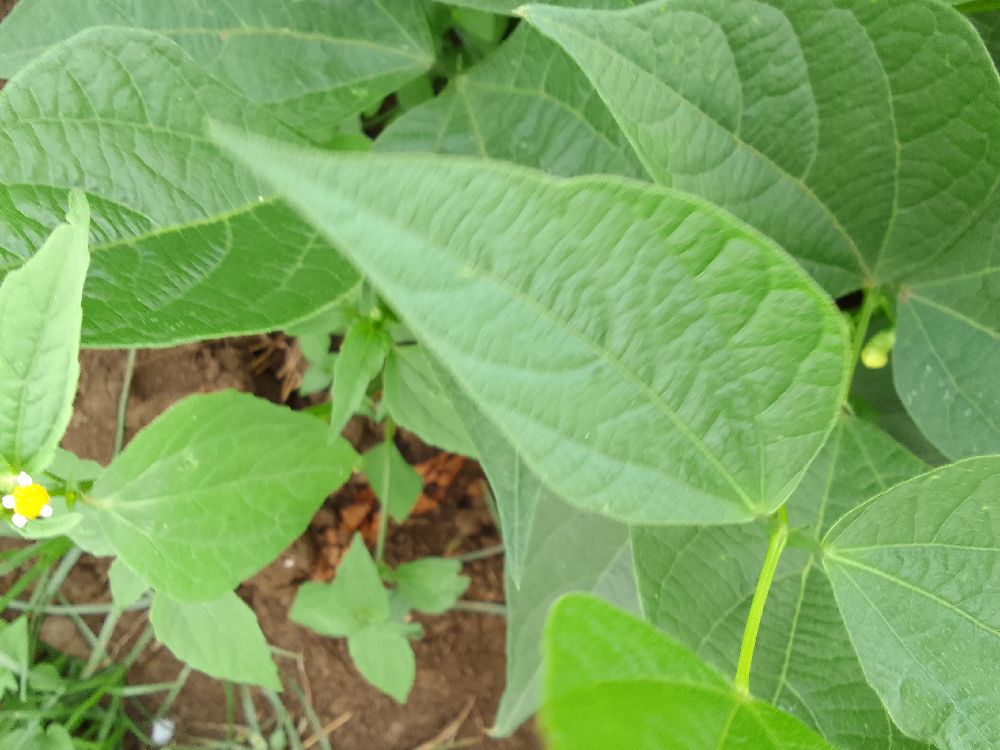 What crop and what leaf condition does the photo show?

common bean, healthy
